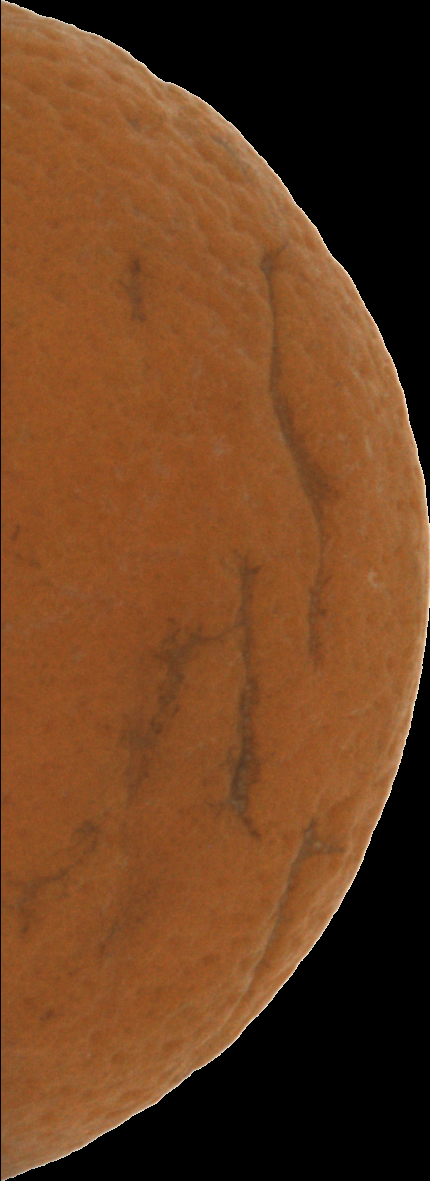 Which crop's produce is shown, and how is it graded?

orange, bad
